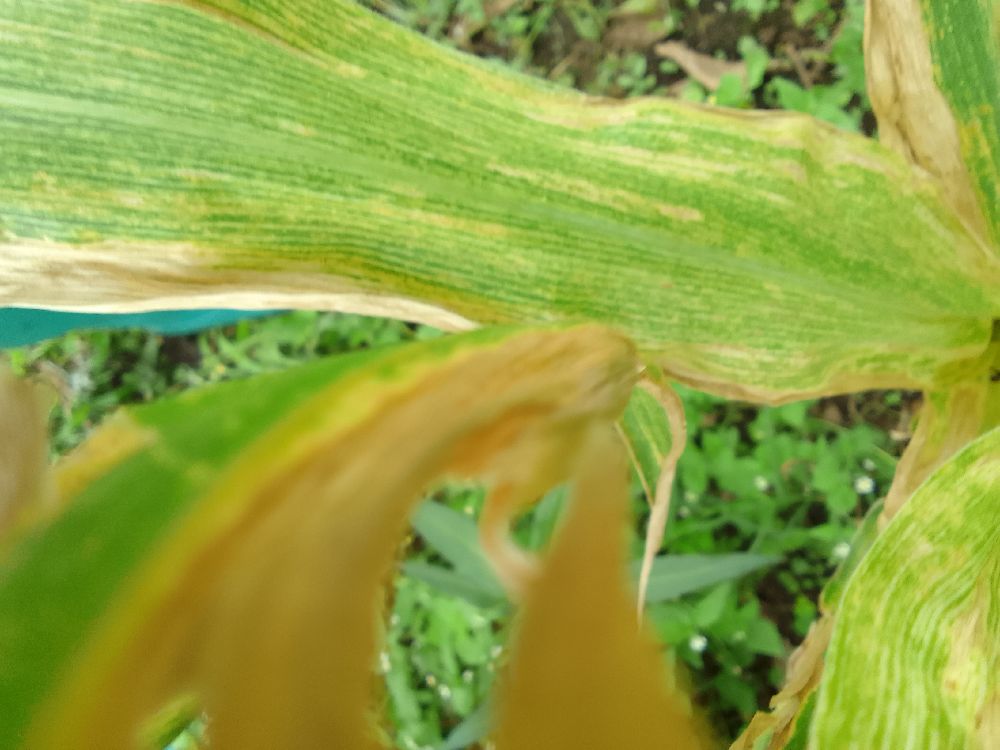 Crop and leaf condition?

maize, maize lethal necrosis
